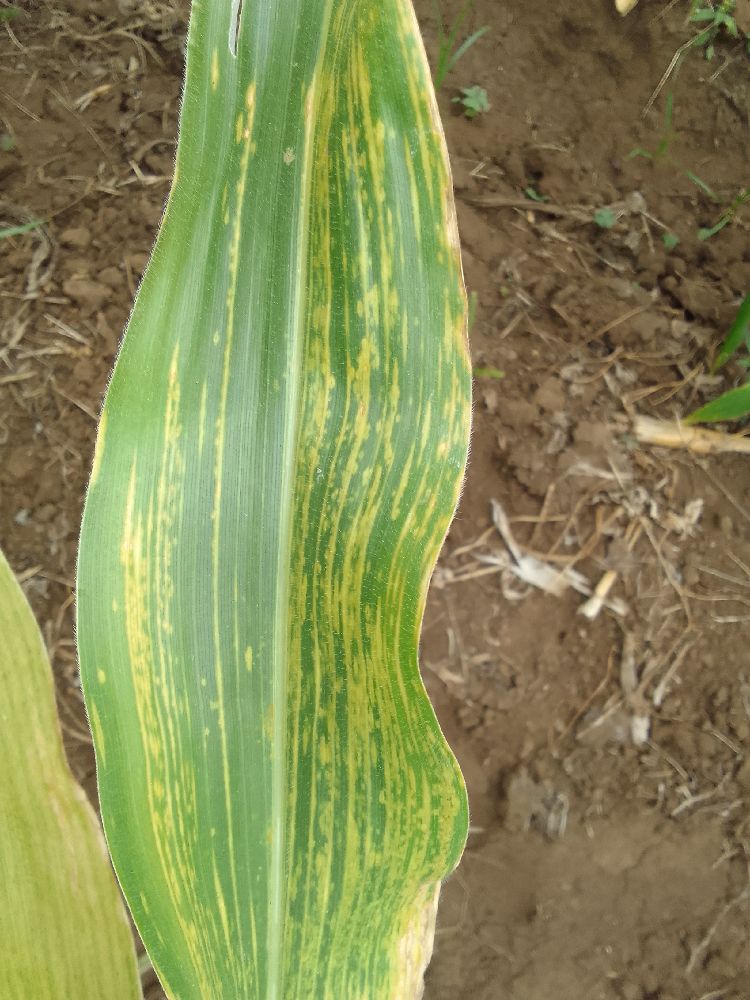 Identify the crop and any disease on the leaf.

maize, maize lethal necrosis
